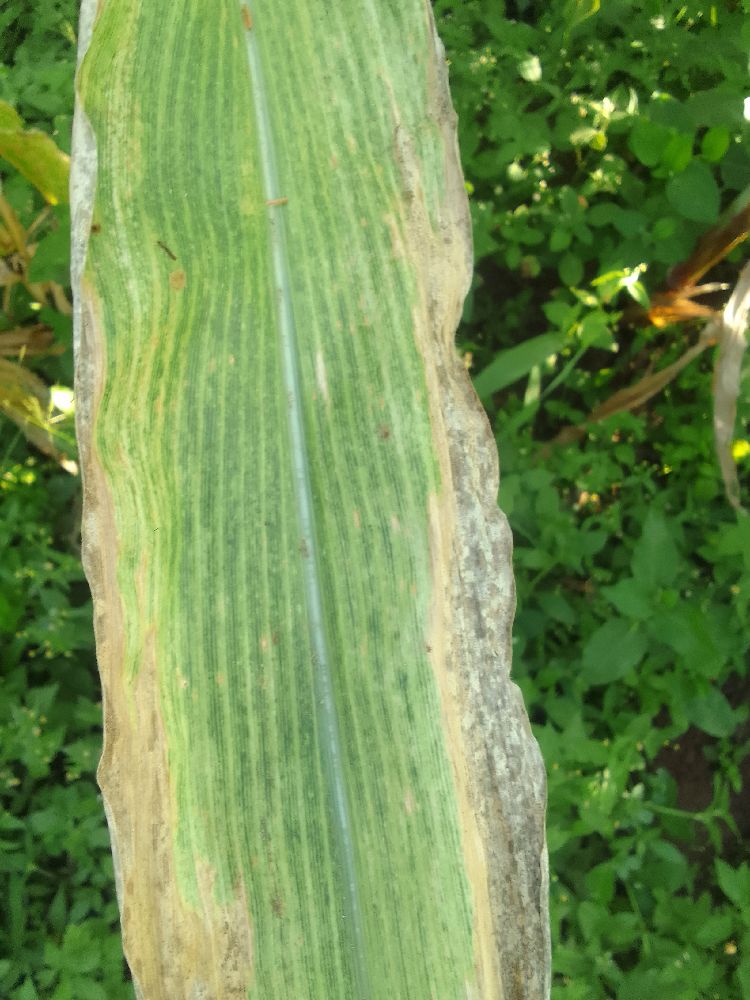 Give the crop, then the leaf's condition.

maize, maize lethal necrosis
